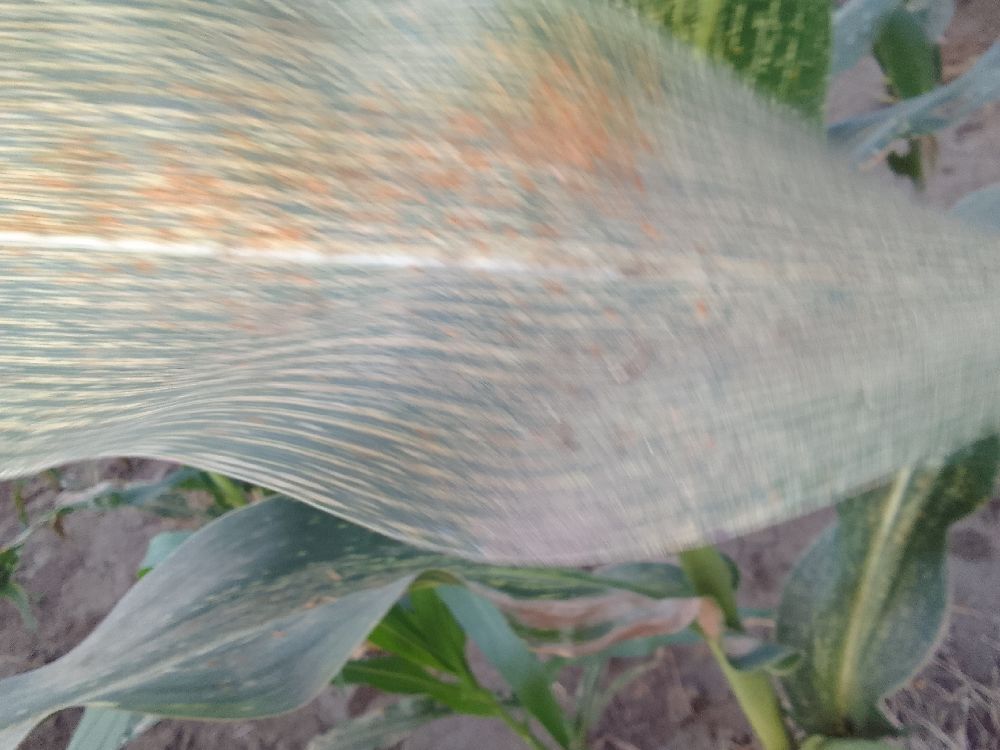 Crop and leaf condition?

maize, maize streak virus
